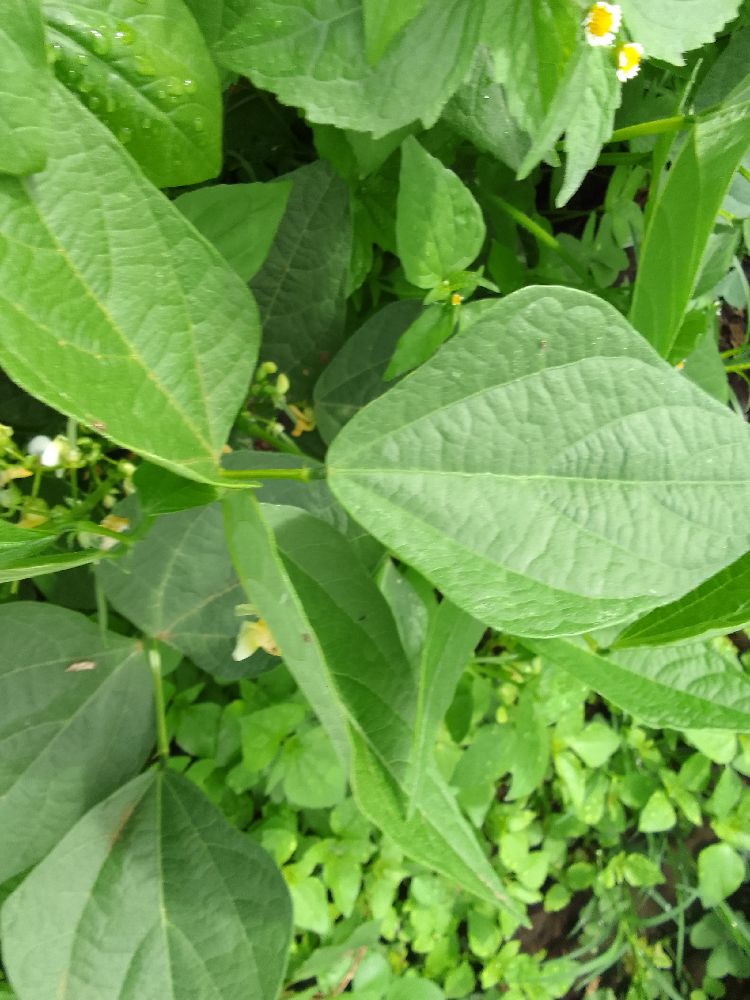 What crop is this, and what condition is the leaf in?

common bean, healthy
